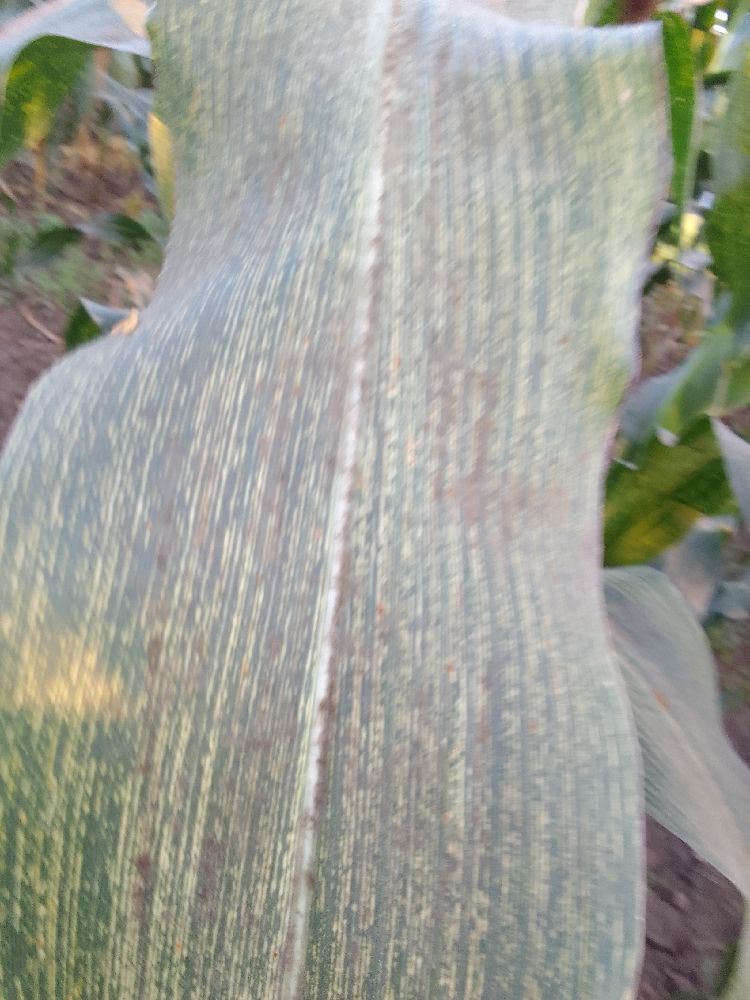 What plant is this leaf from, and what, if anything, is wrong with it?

maize, maize streak virus
